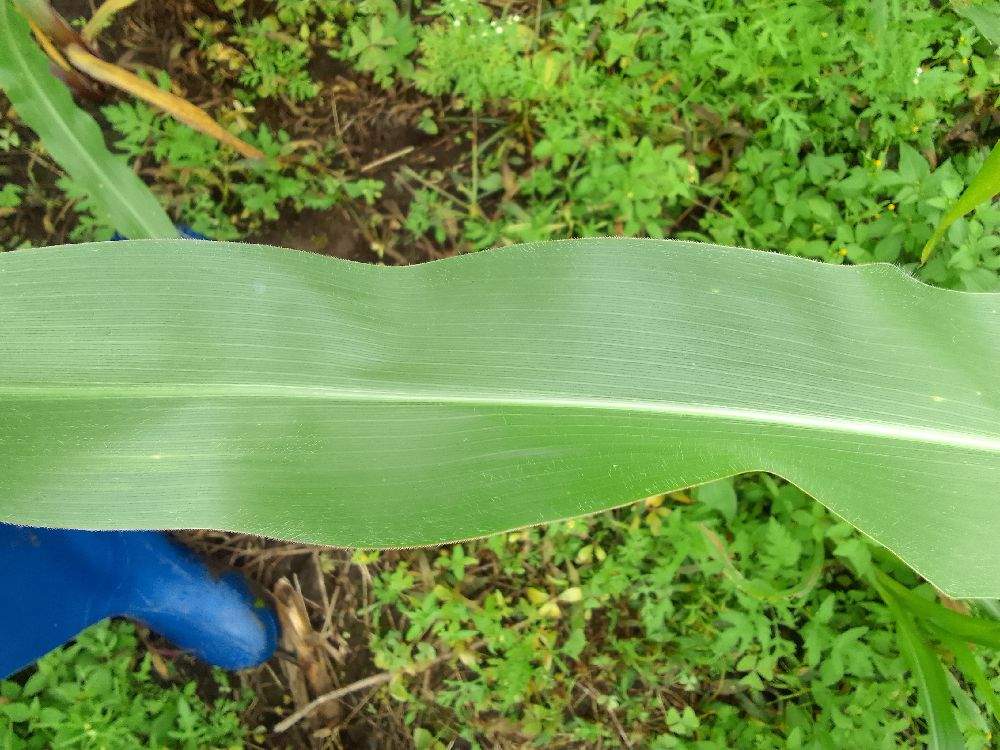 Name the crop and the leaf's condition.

maize, healthy
